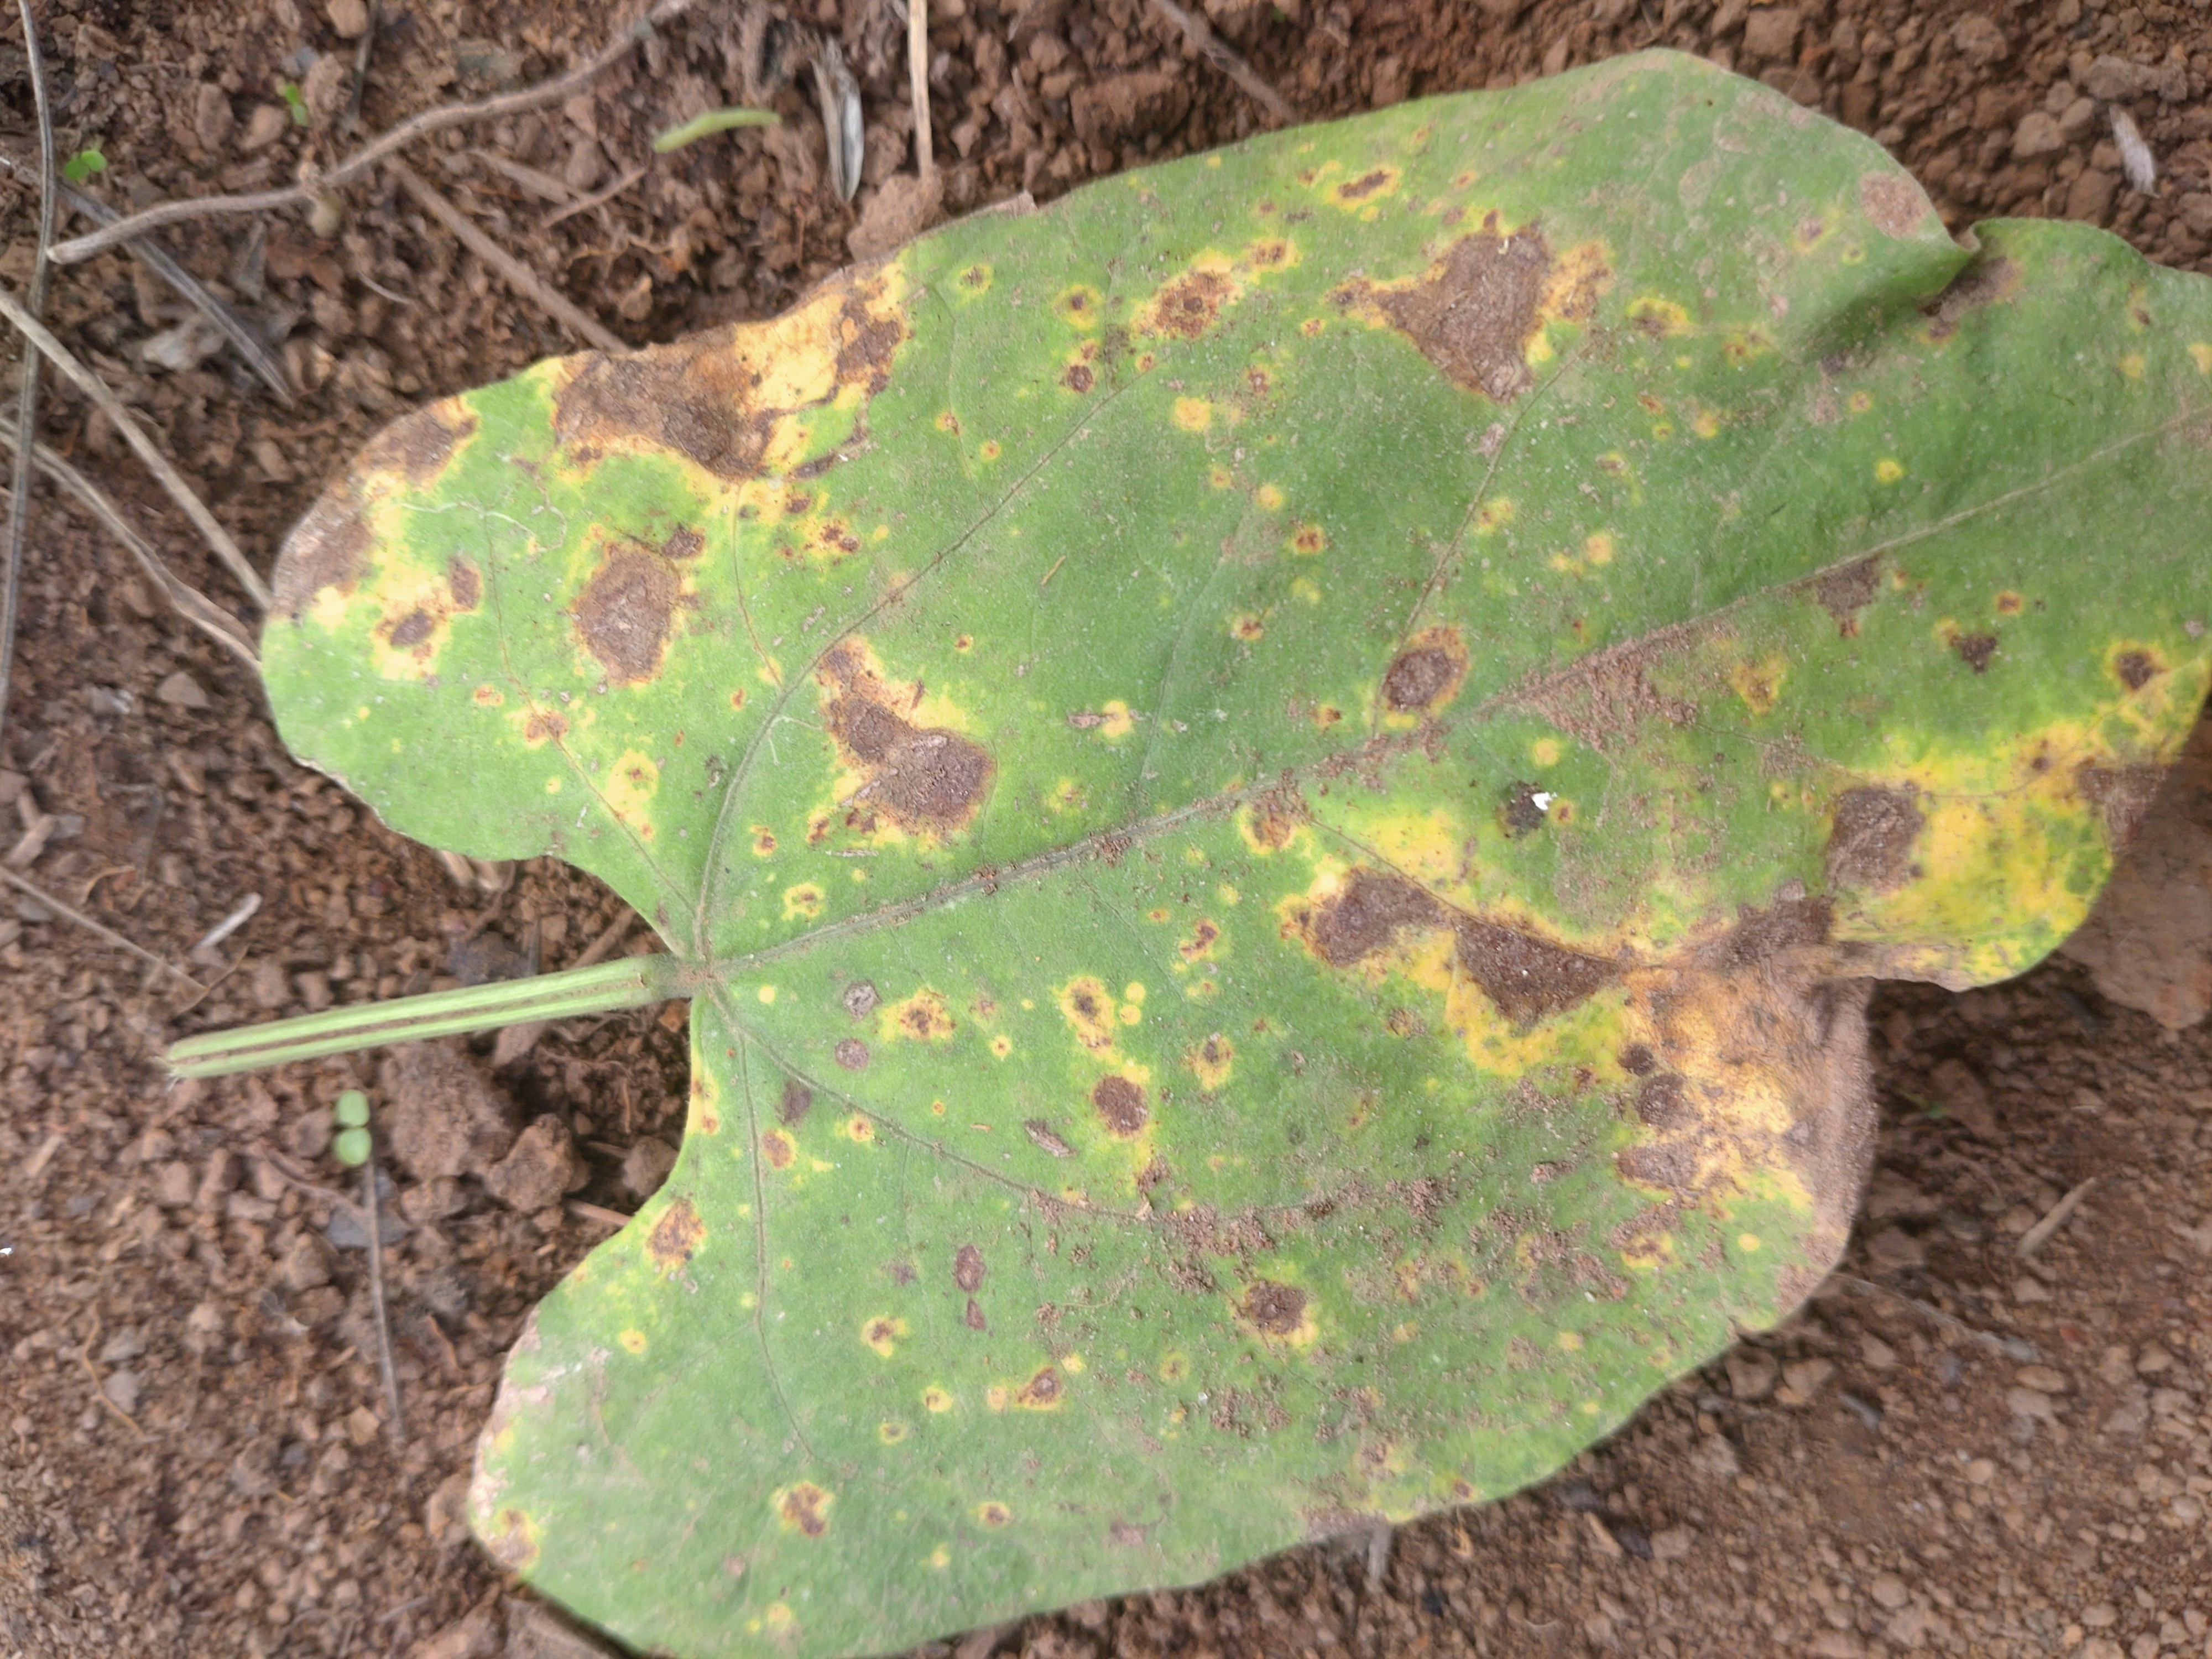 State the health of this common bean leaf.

rust
